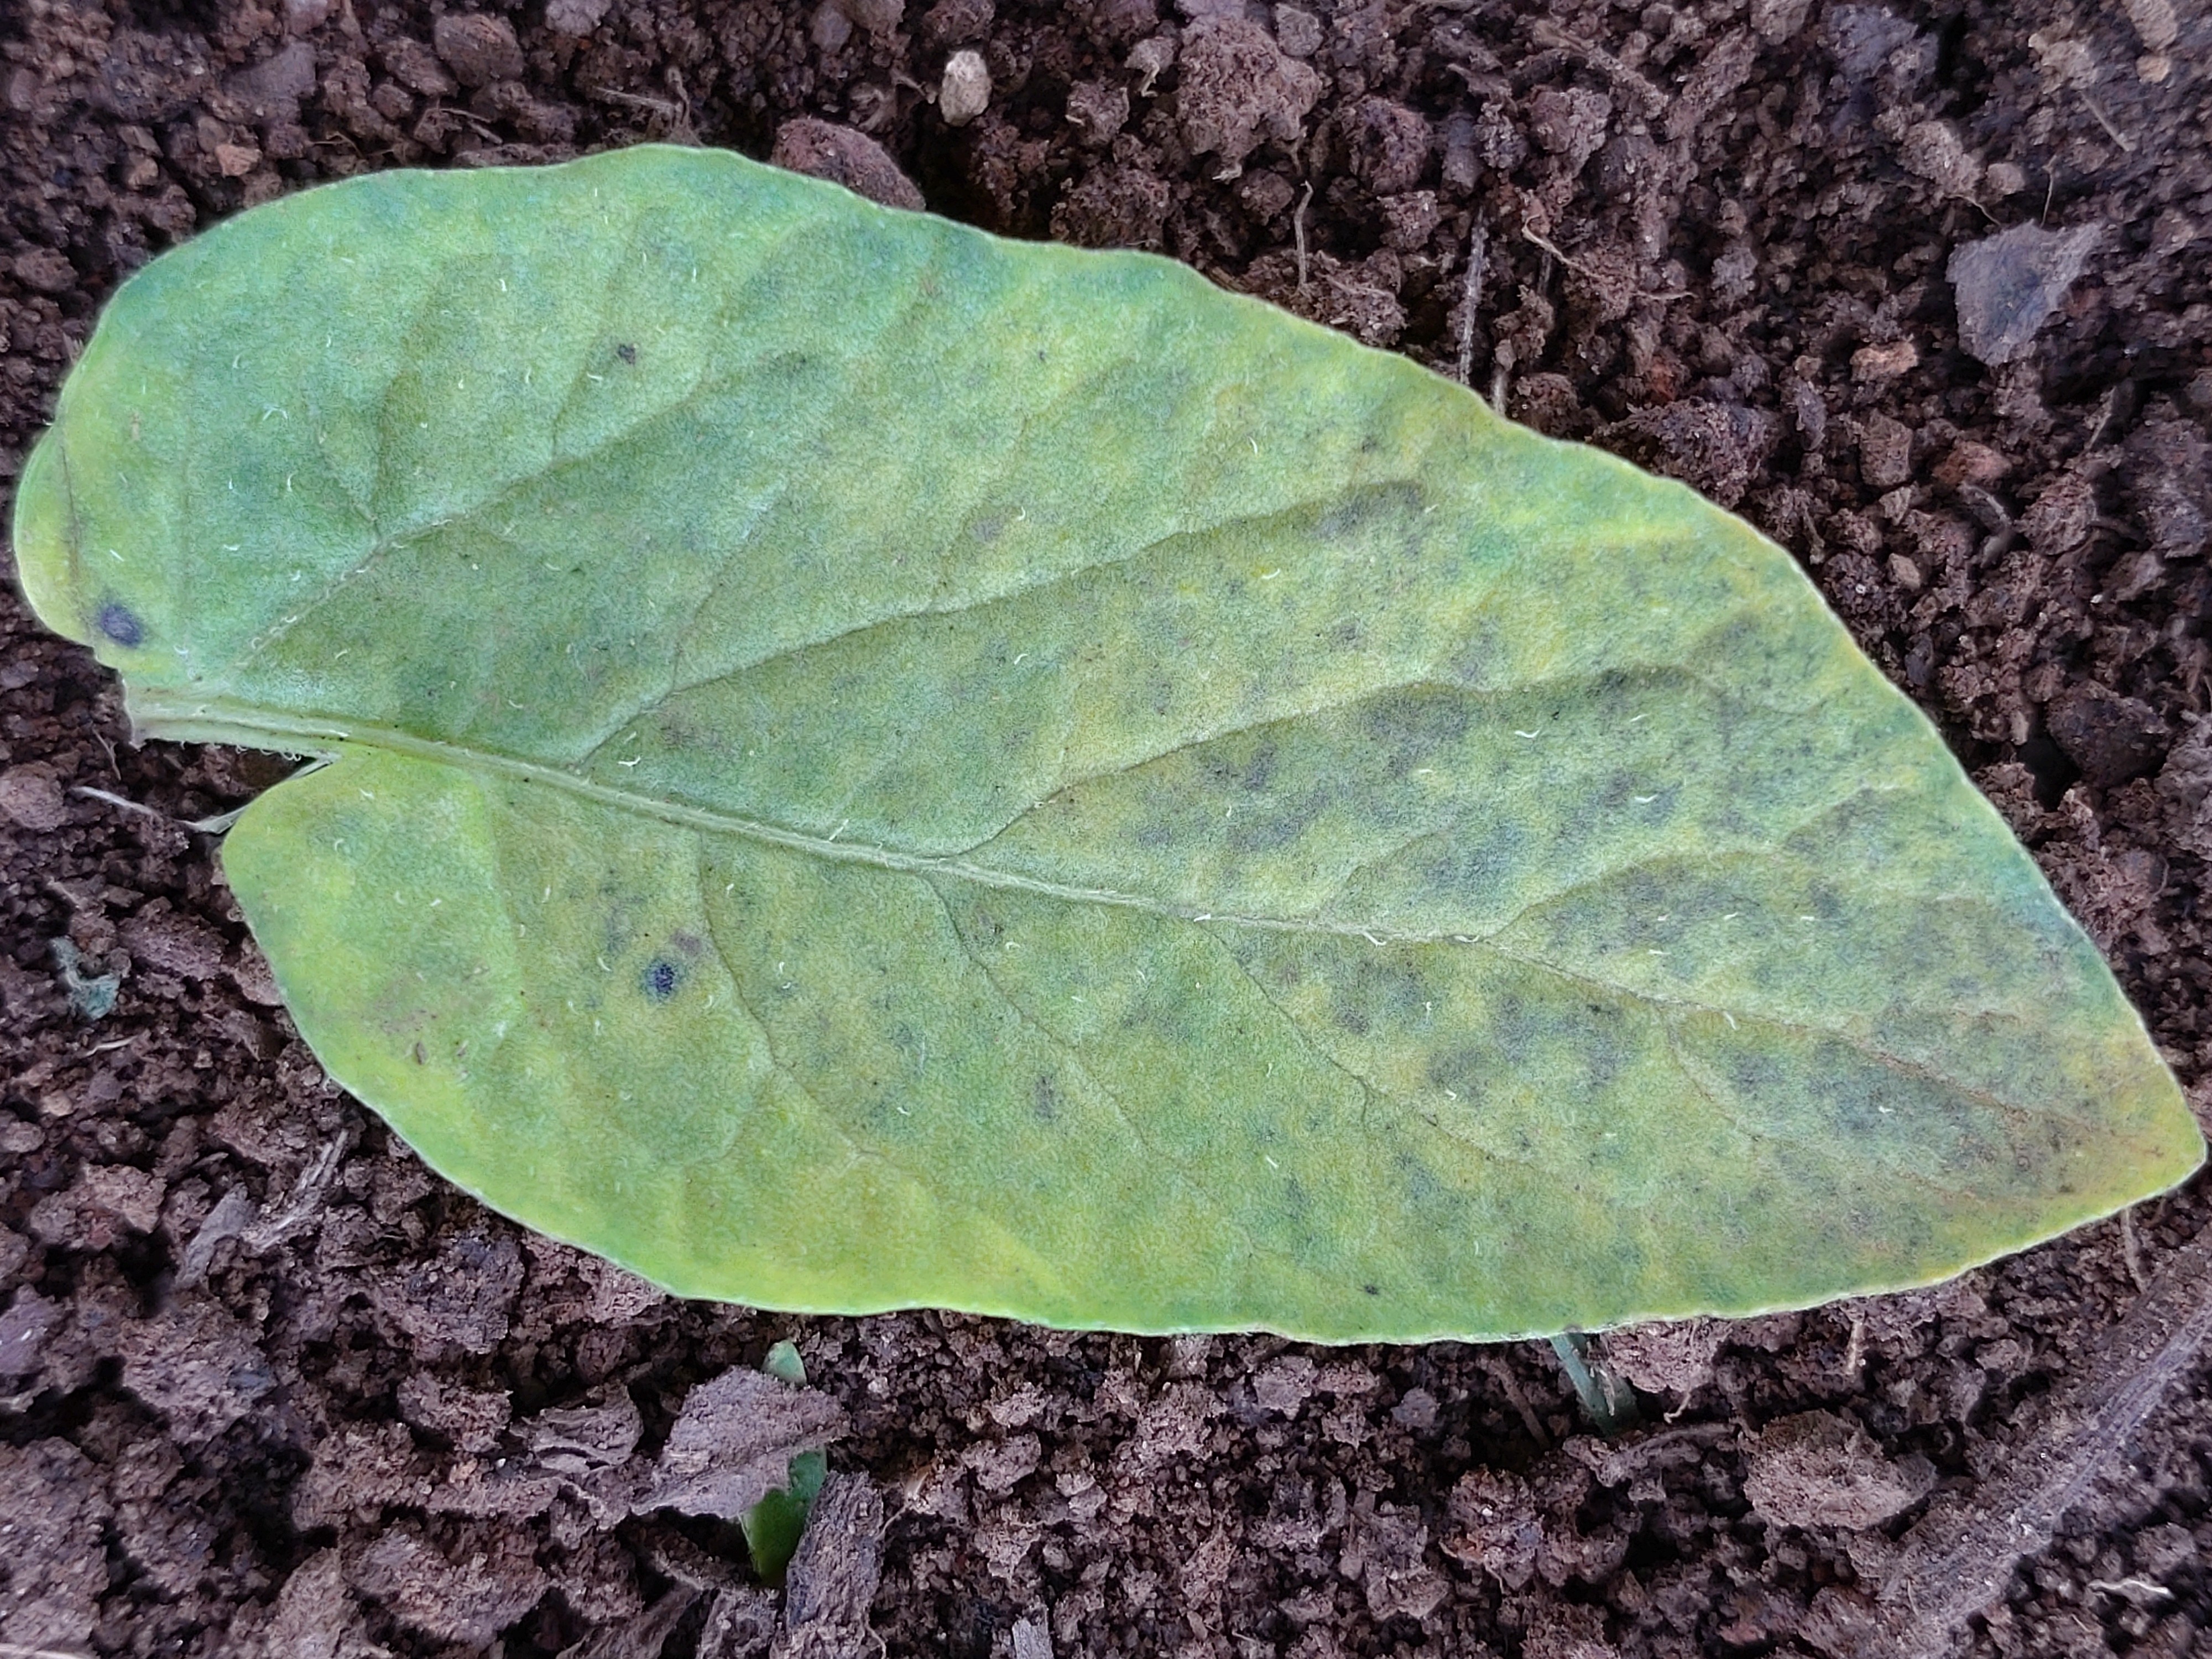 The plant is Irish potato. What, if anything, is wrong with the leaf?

late blight
